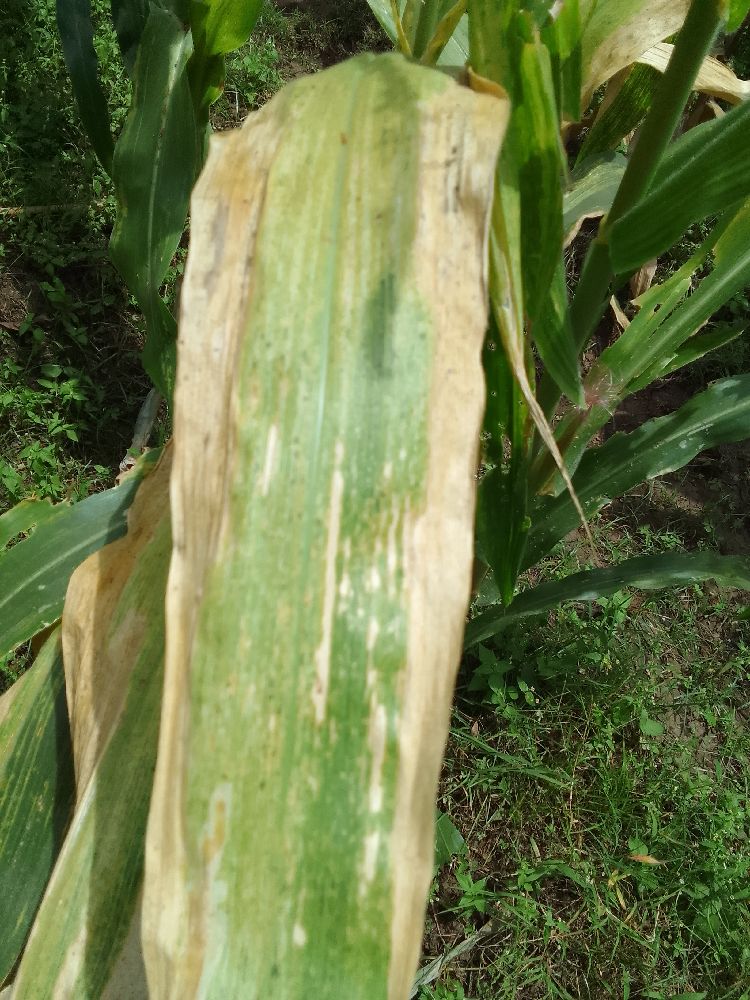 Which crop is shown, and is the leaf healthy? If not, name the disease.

maize, maize lethal necrosis
